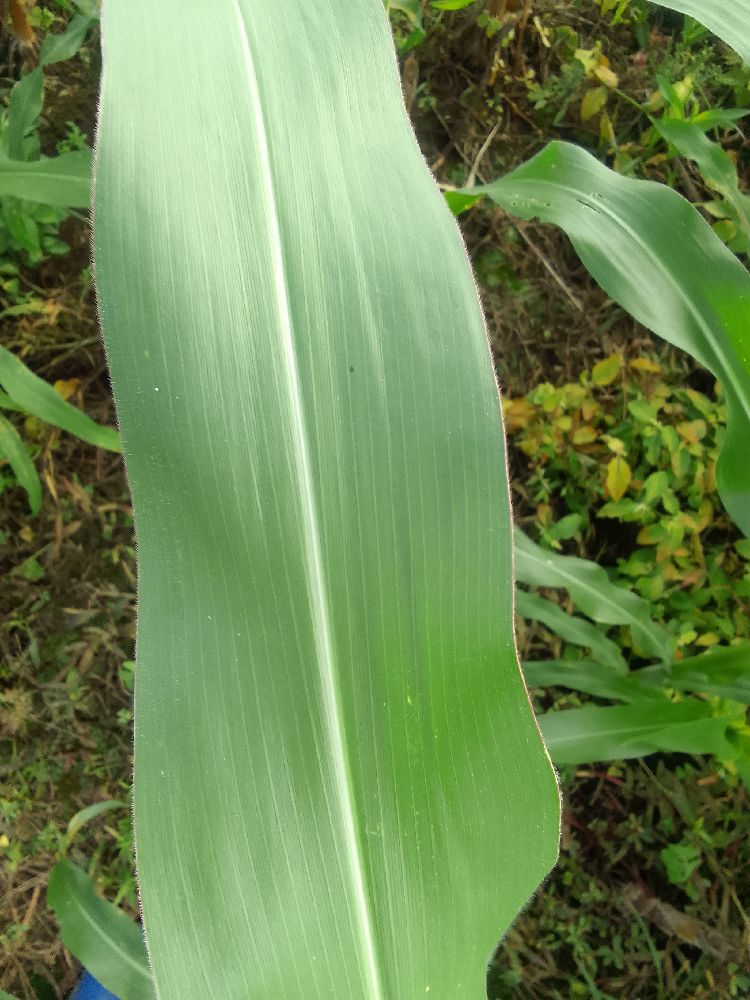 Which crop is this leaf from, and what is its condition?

maize, healthy
